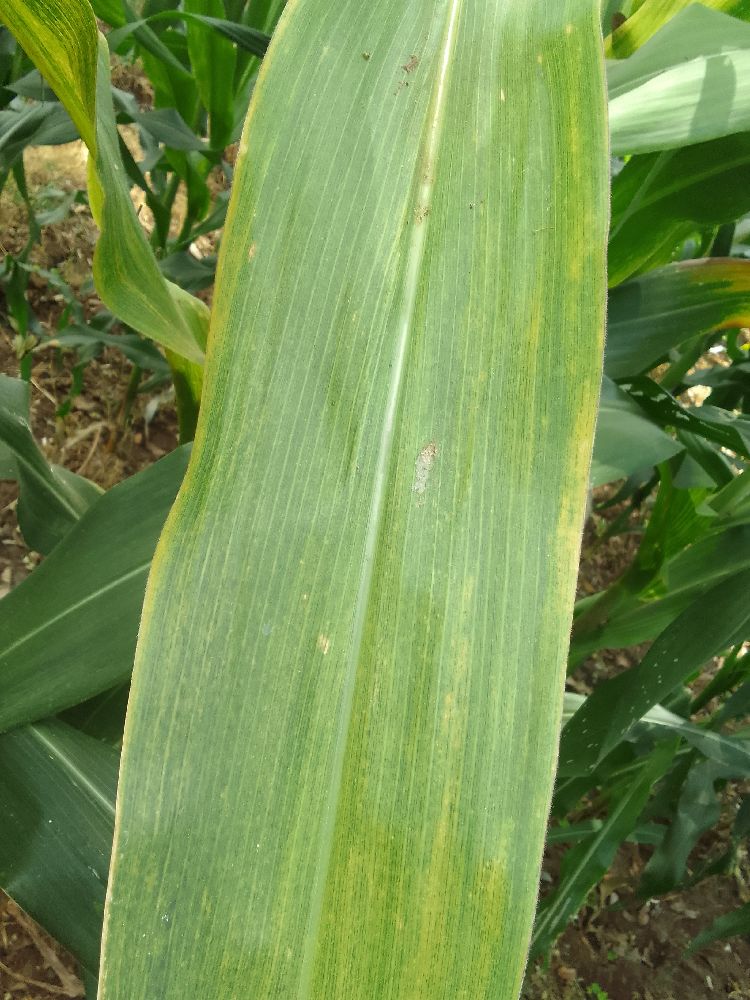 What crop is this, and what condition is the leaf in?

maize, maize lethal necrosis
